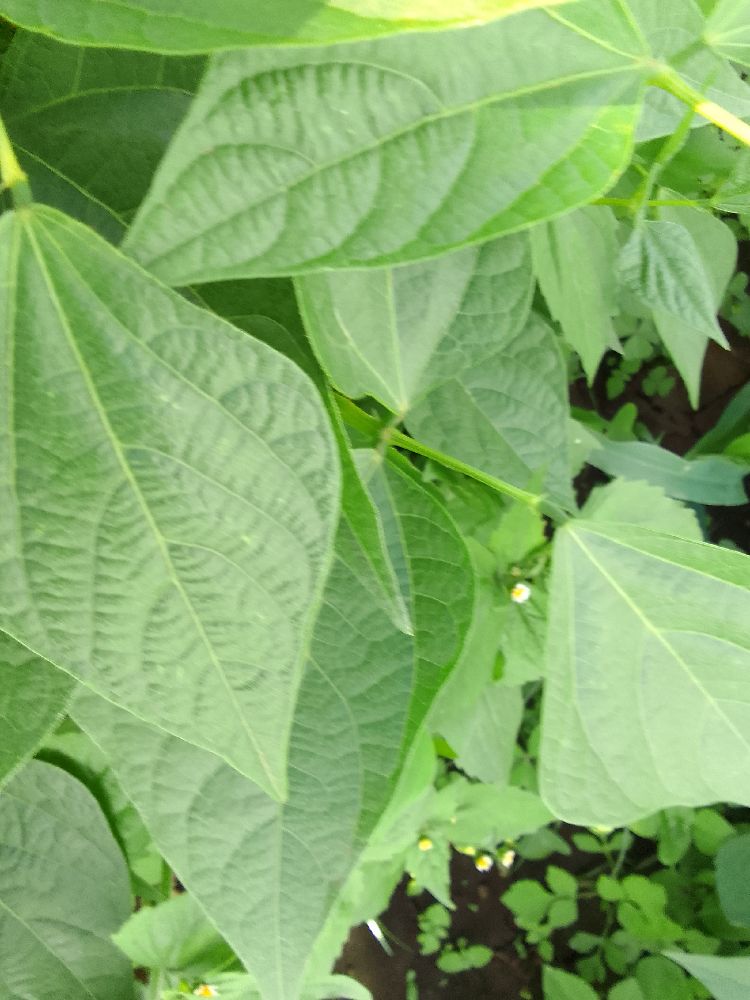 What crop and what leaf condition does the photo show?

common bean, healthy
